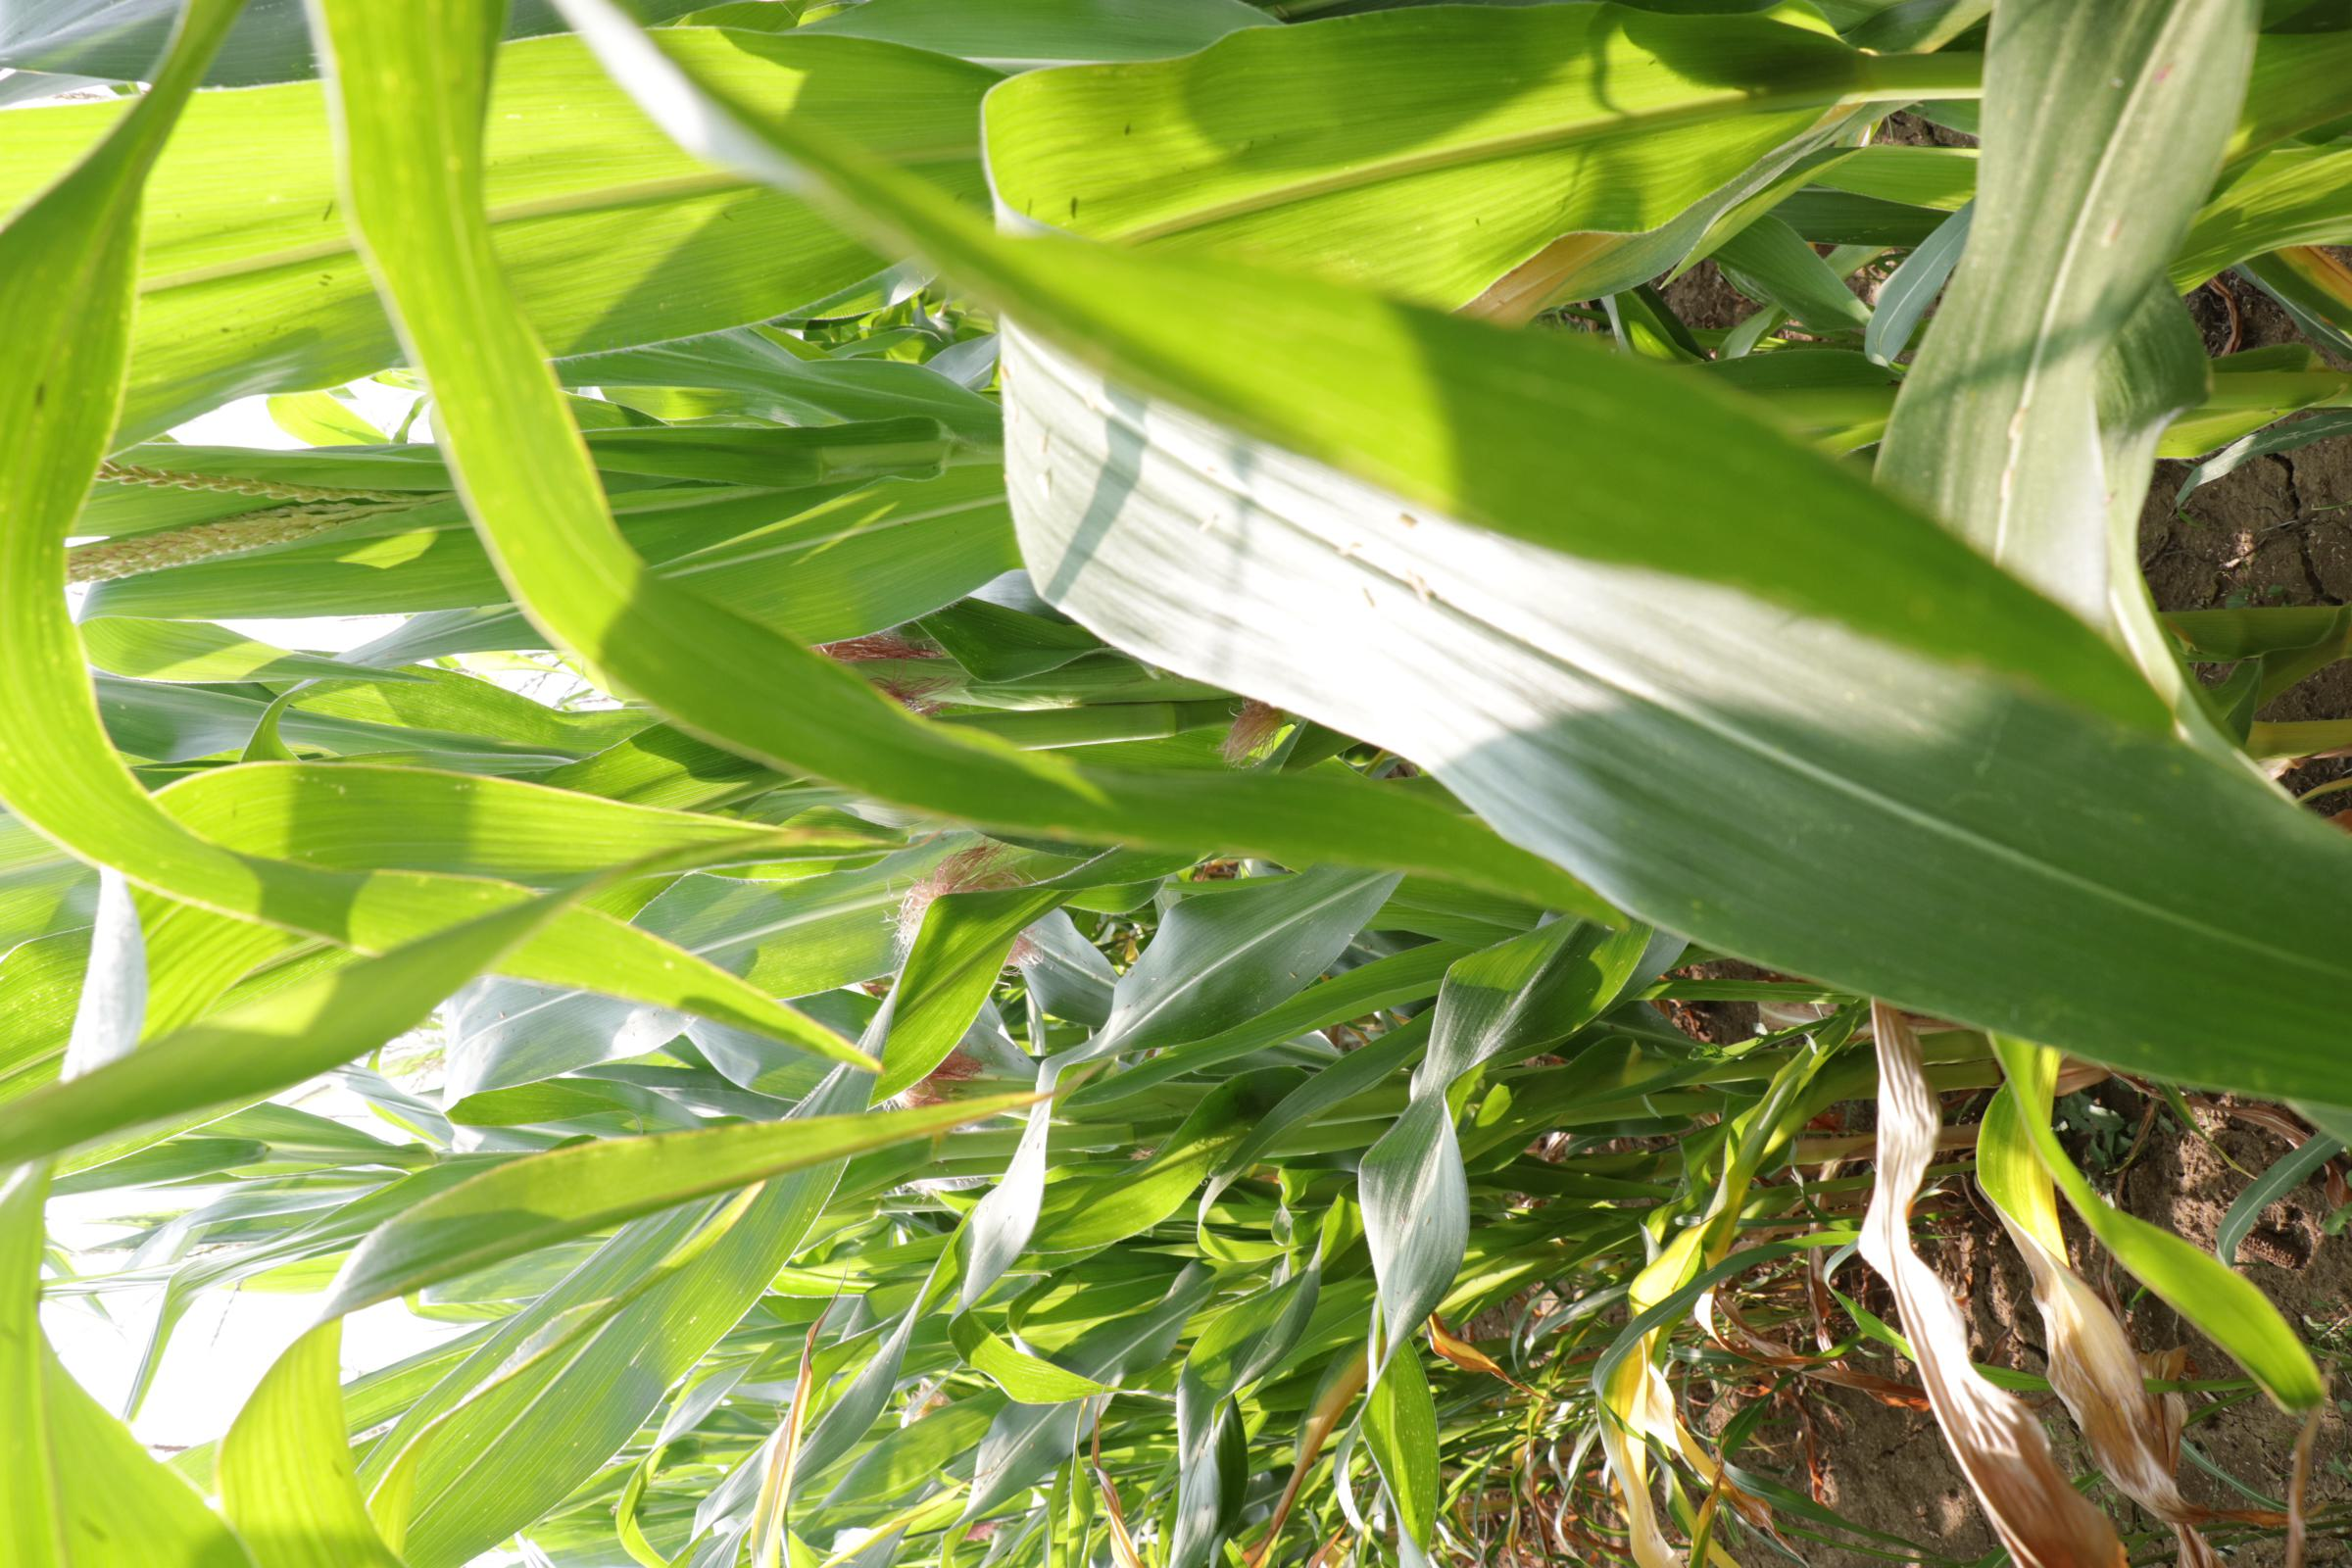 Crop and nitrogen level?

maize, reduced nitrogen fertilisation
